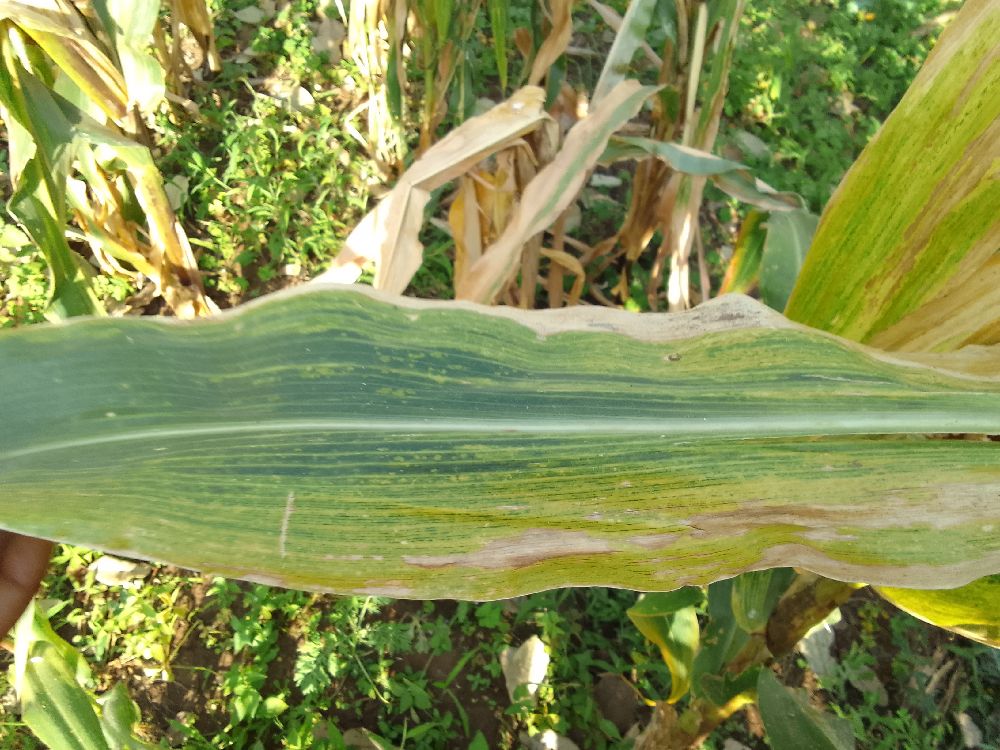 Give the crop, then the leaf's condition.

maize, maize lethal necrosis
